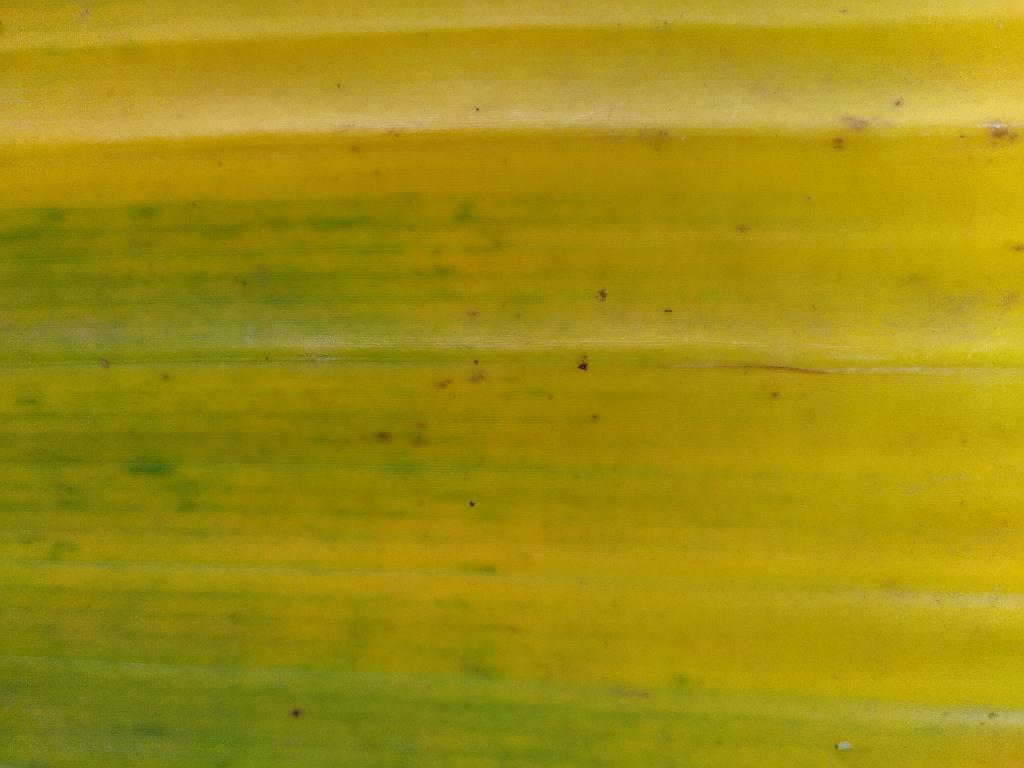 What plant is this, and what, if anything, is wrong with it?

banana, fusarium wilt race 1
